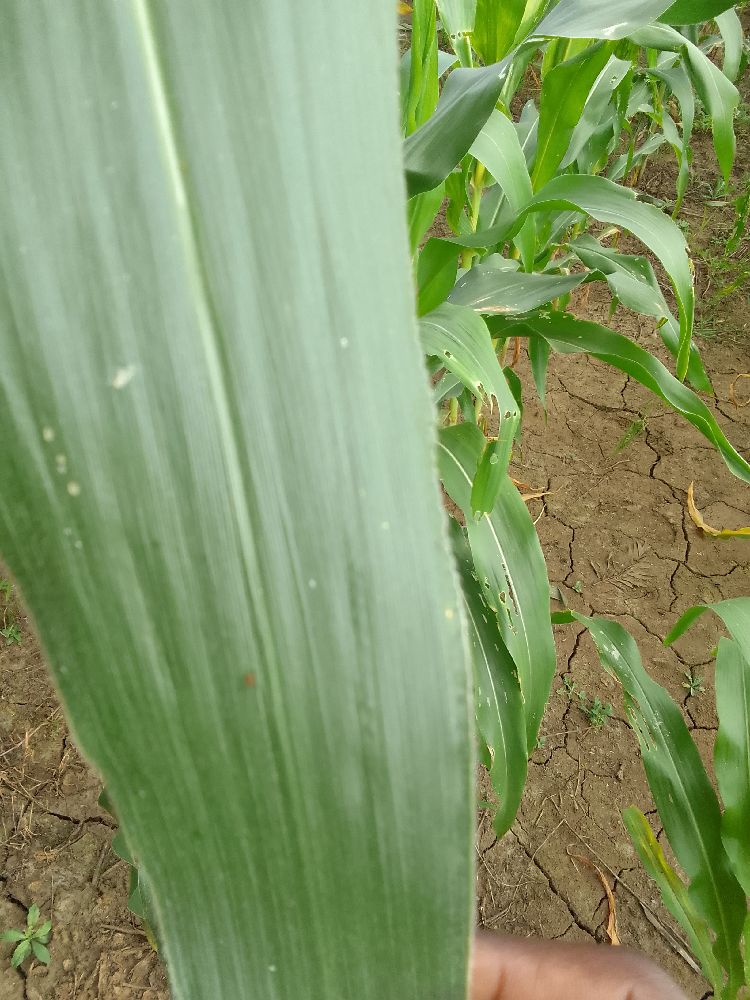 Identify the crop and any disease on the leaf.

maize, healthy
